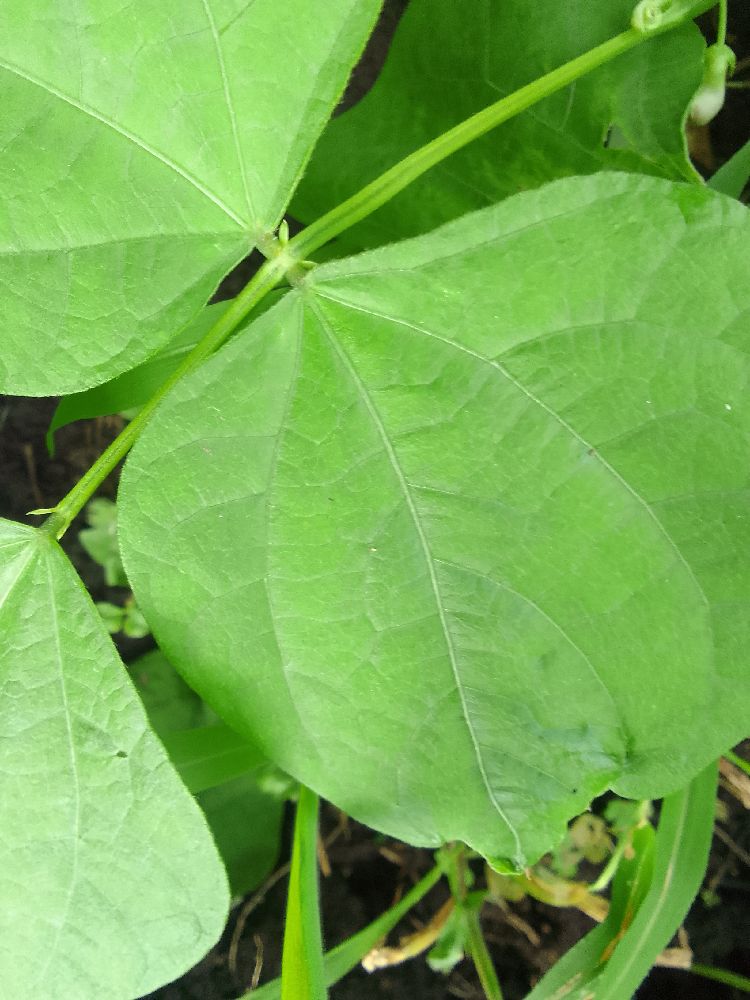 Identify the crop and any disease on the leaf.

common bean, healthy
